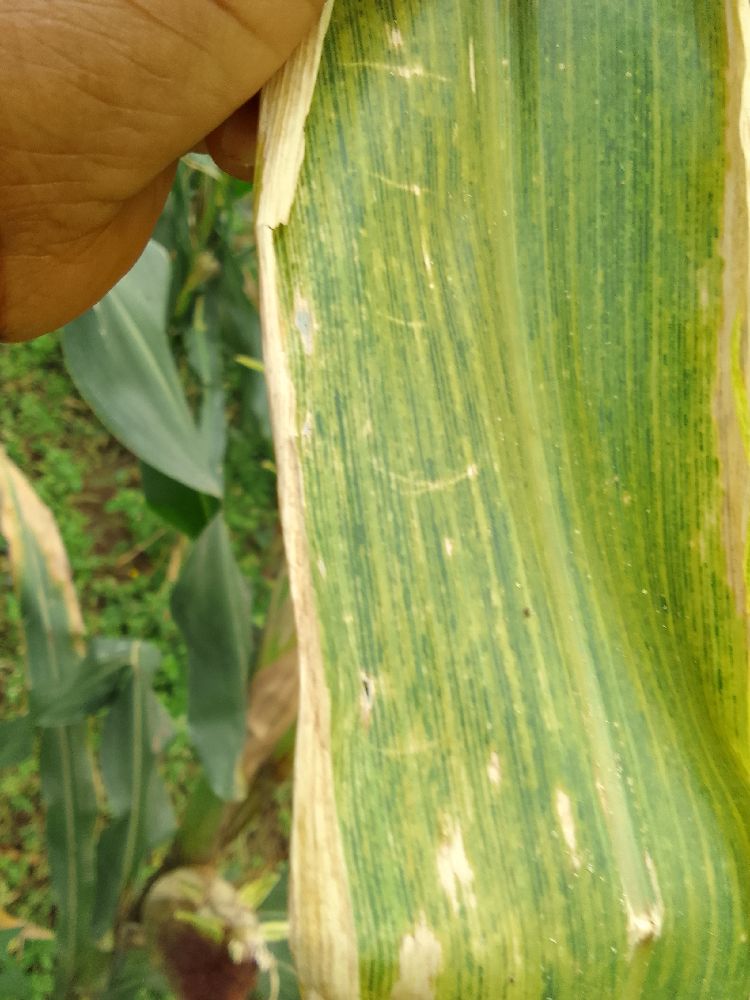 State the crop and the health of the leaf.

maize, maize lethal necrosis
